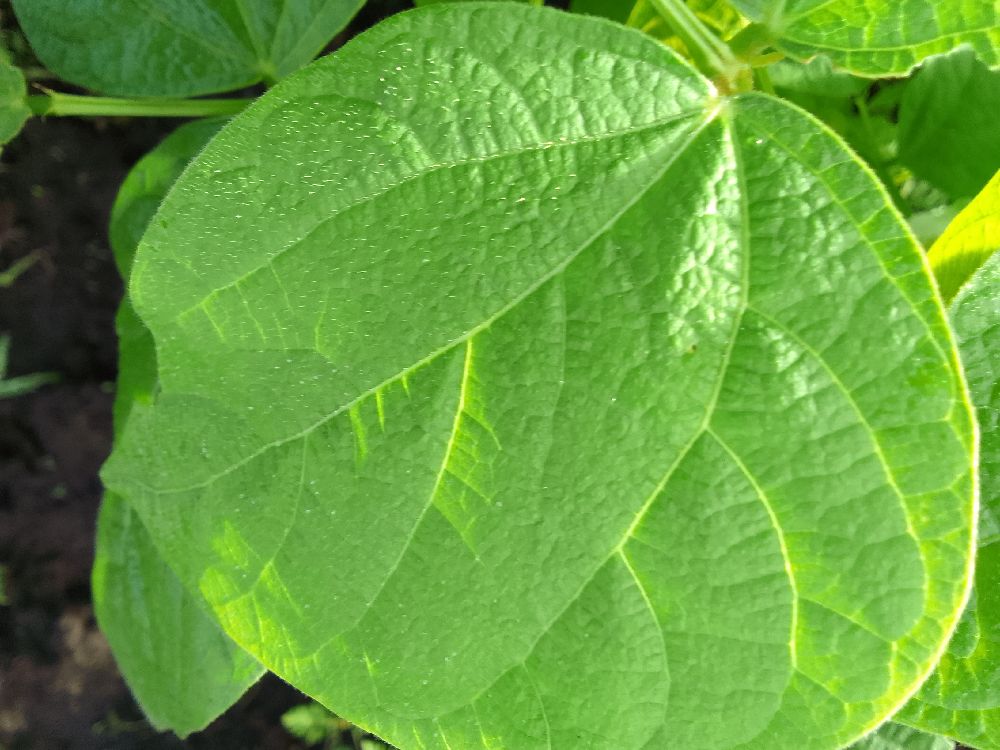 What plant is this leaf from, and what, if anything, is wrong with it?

common bean, healthy
